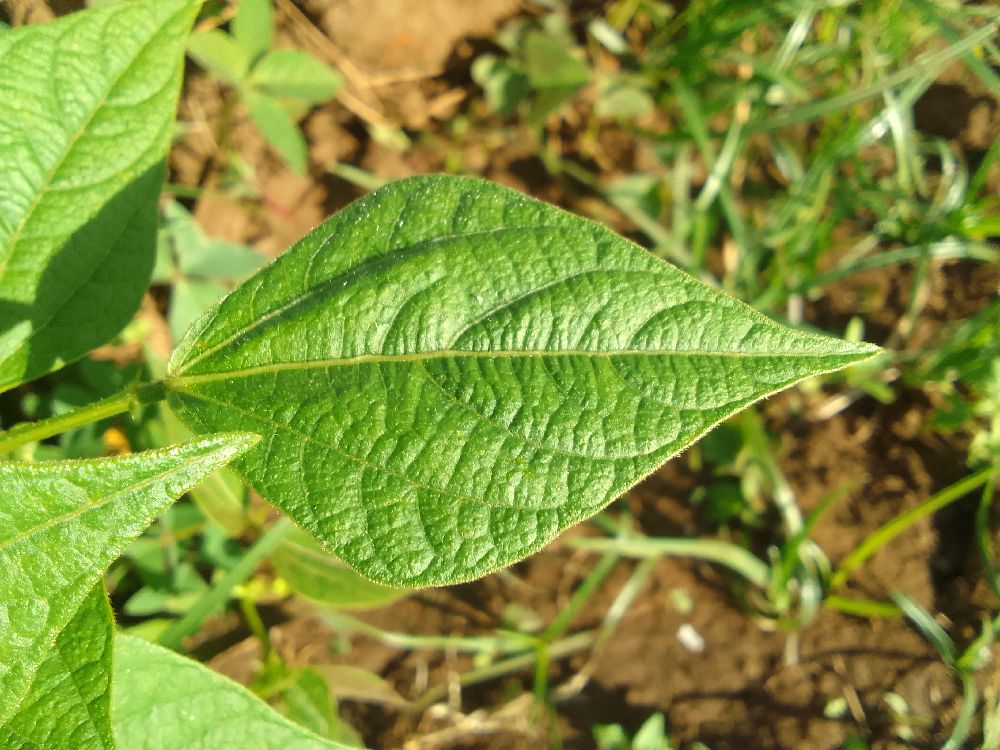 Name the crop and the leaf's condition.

common bean, healthy
